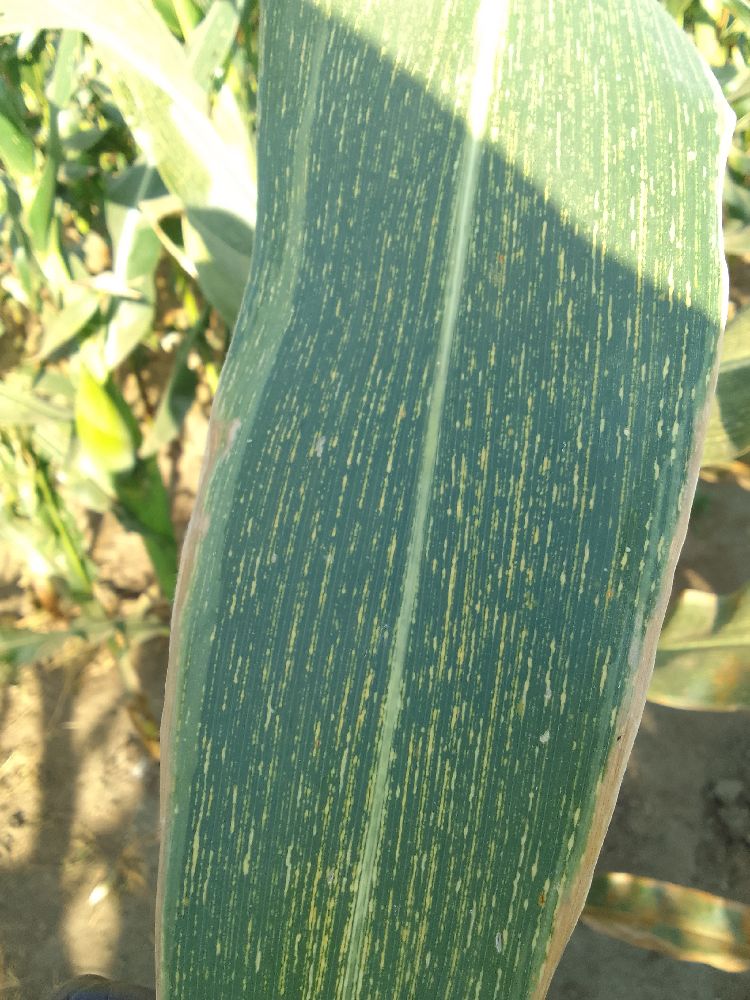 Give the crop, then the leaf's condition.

maize, maize streak virus
